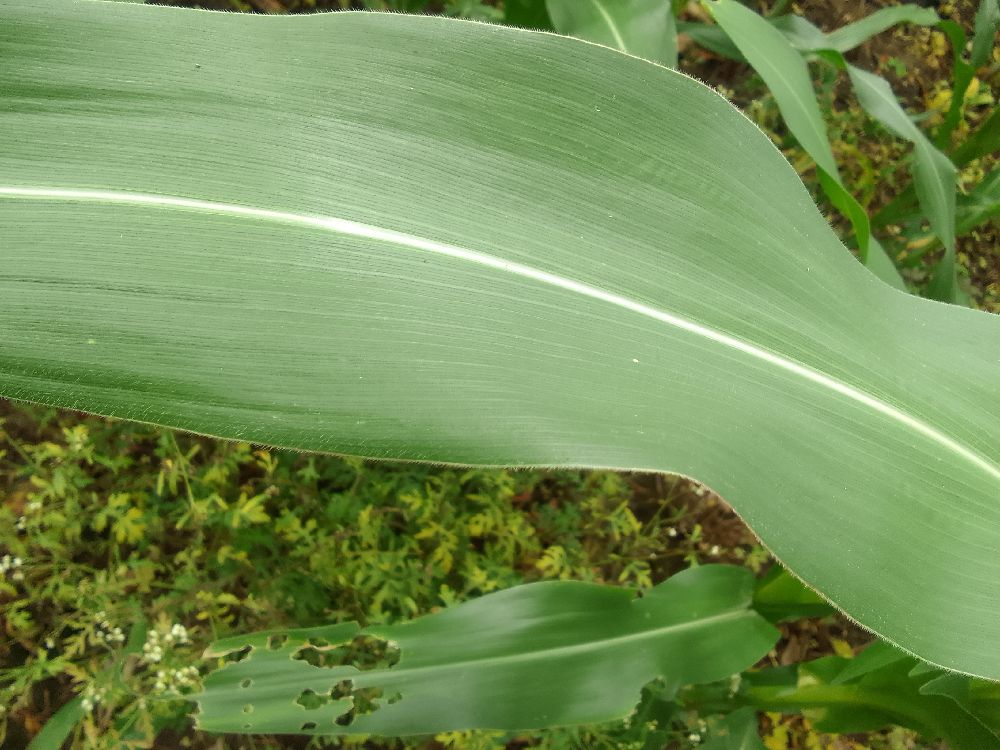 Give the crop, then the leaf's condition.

maize, healthy
